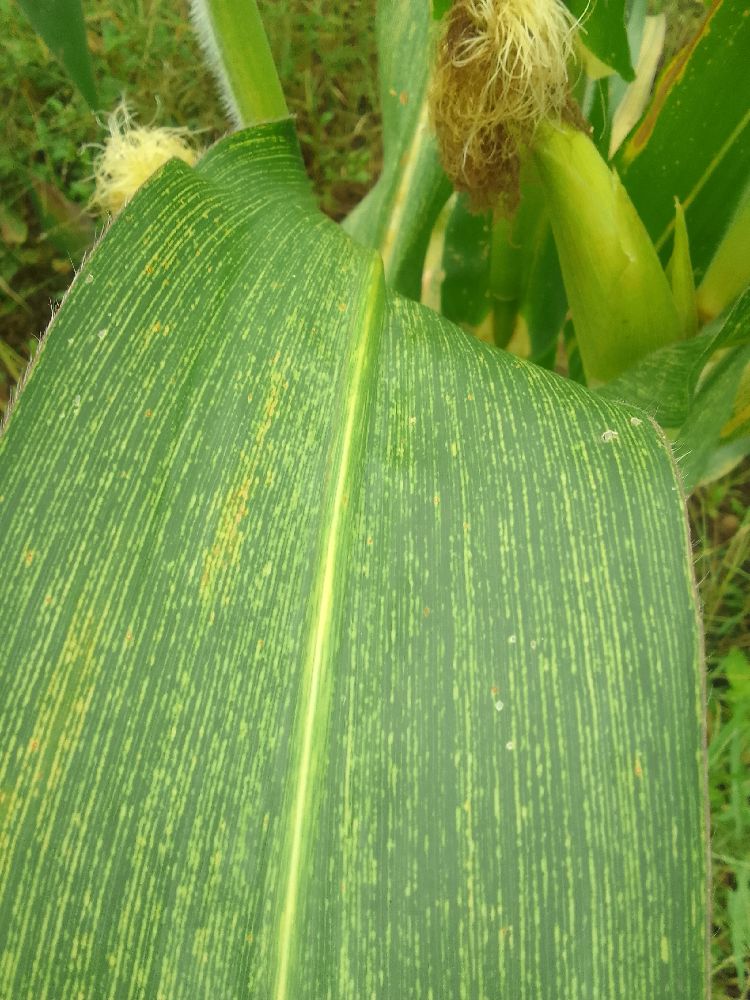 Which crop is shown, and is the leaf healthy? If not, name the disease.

maize, maize streak virus
